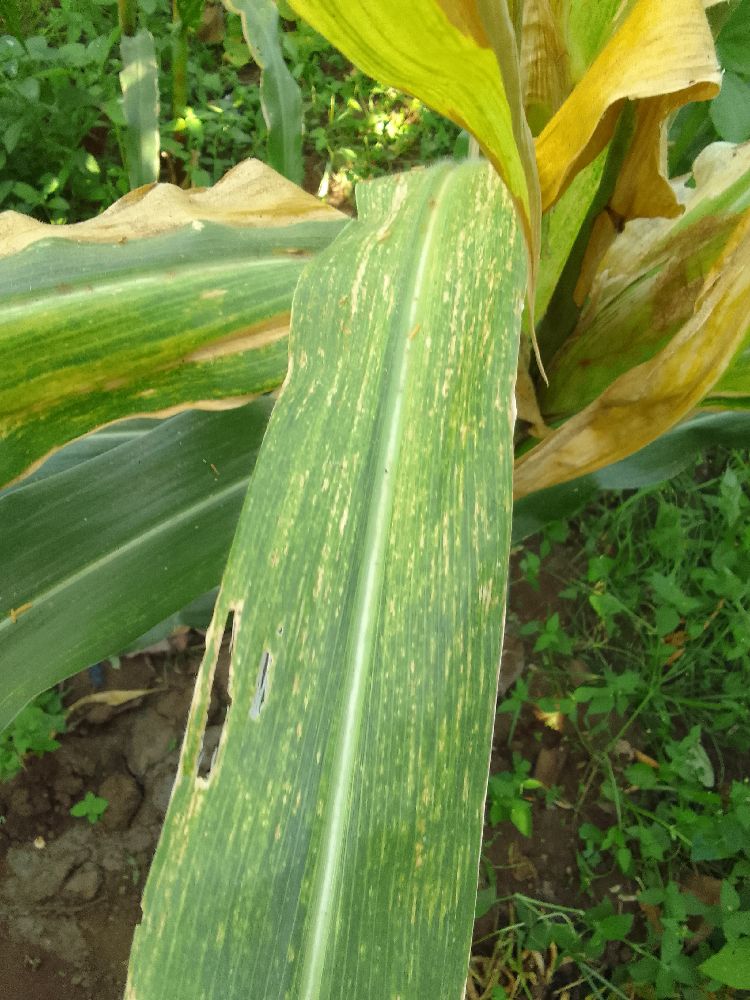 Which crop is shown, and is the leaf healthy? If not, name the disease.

maize, maize lethal necrosis
